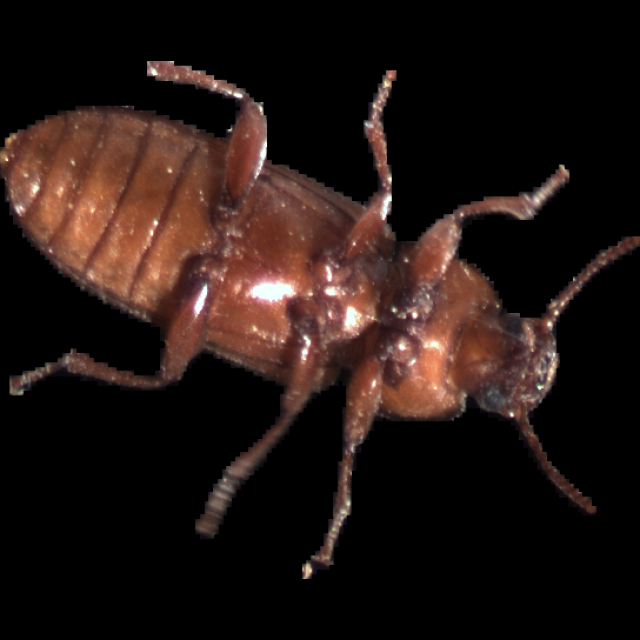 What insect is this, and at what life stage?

mealworm beetle
